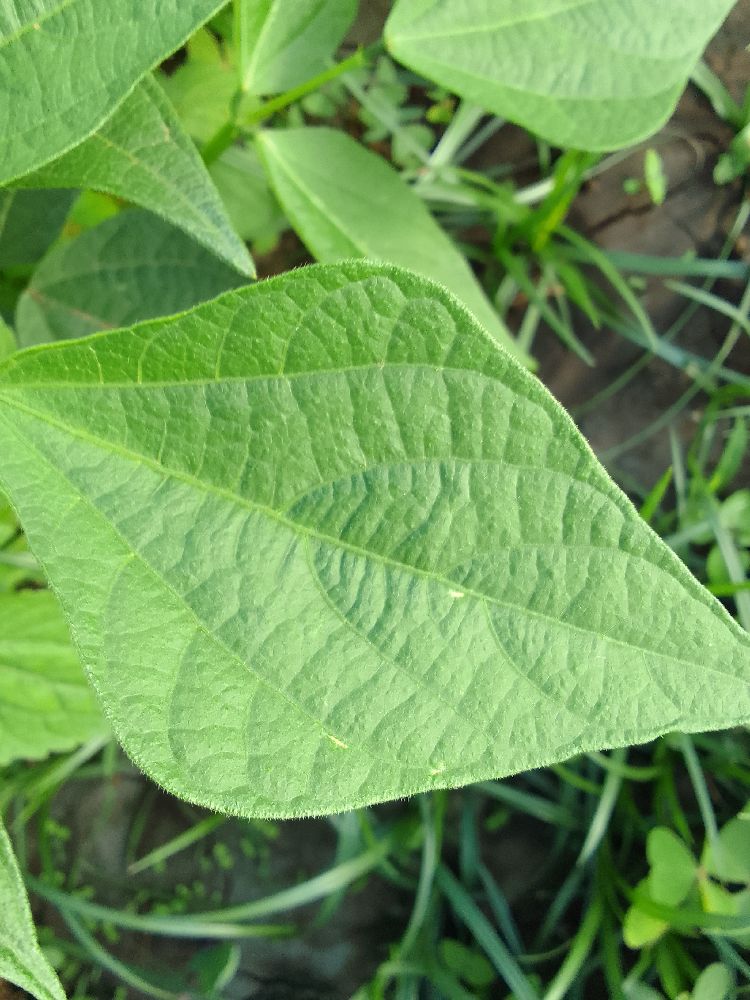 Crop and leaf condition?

common bean, healthy
